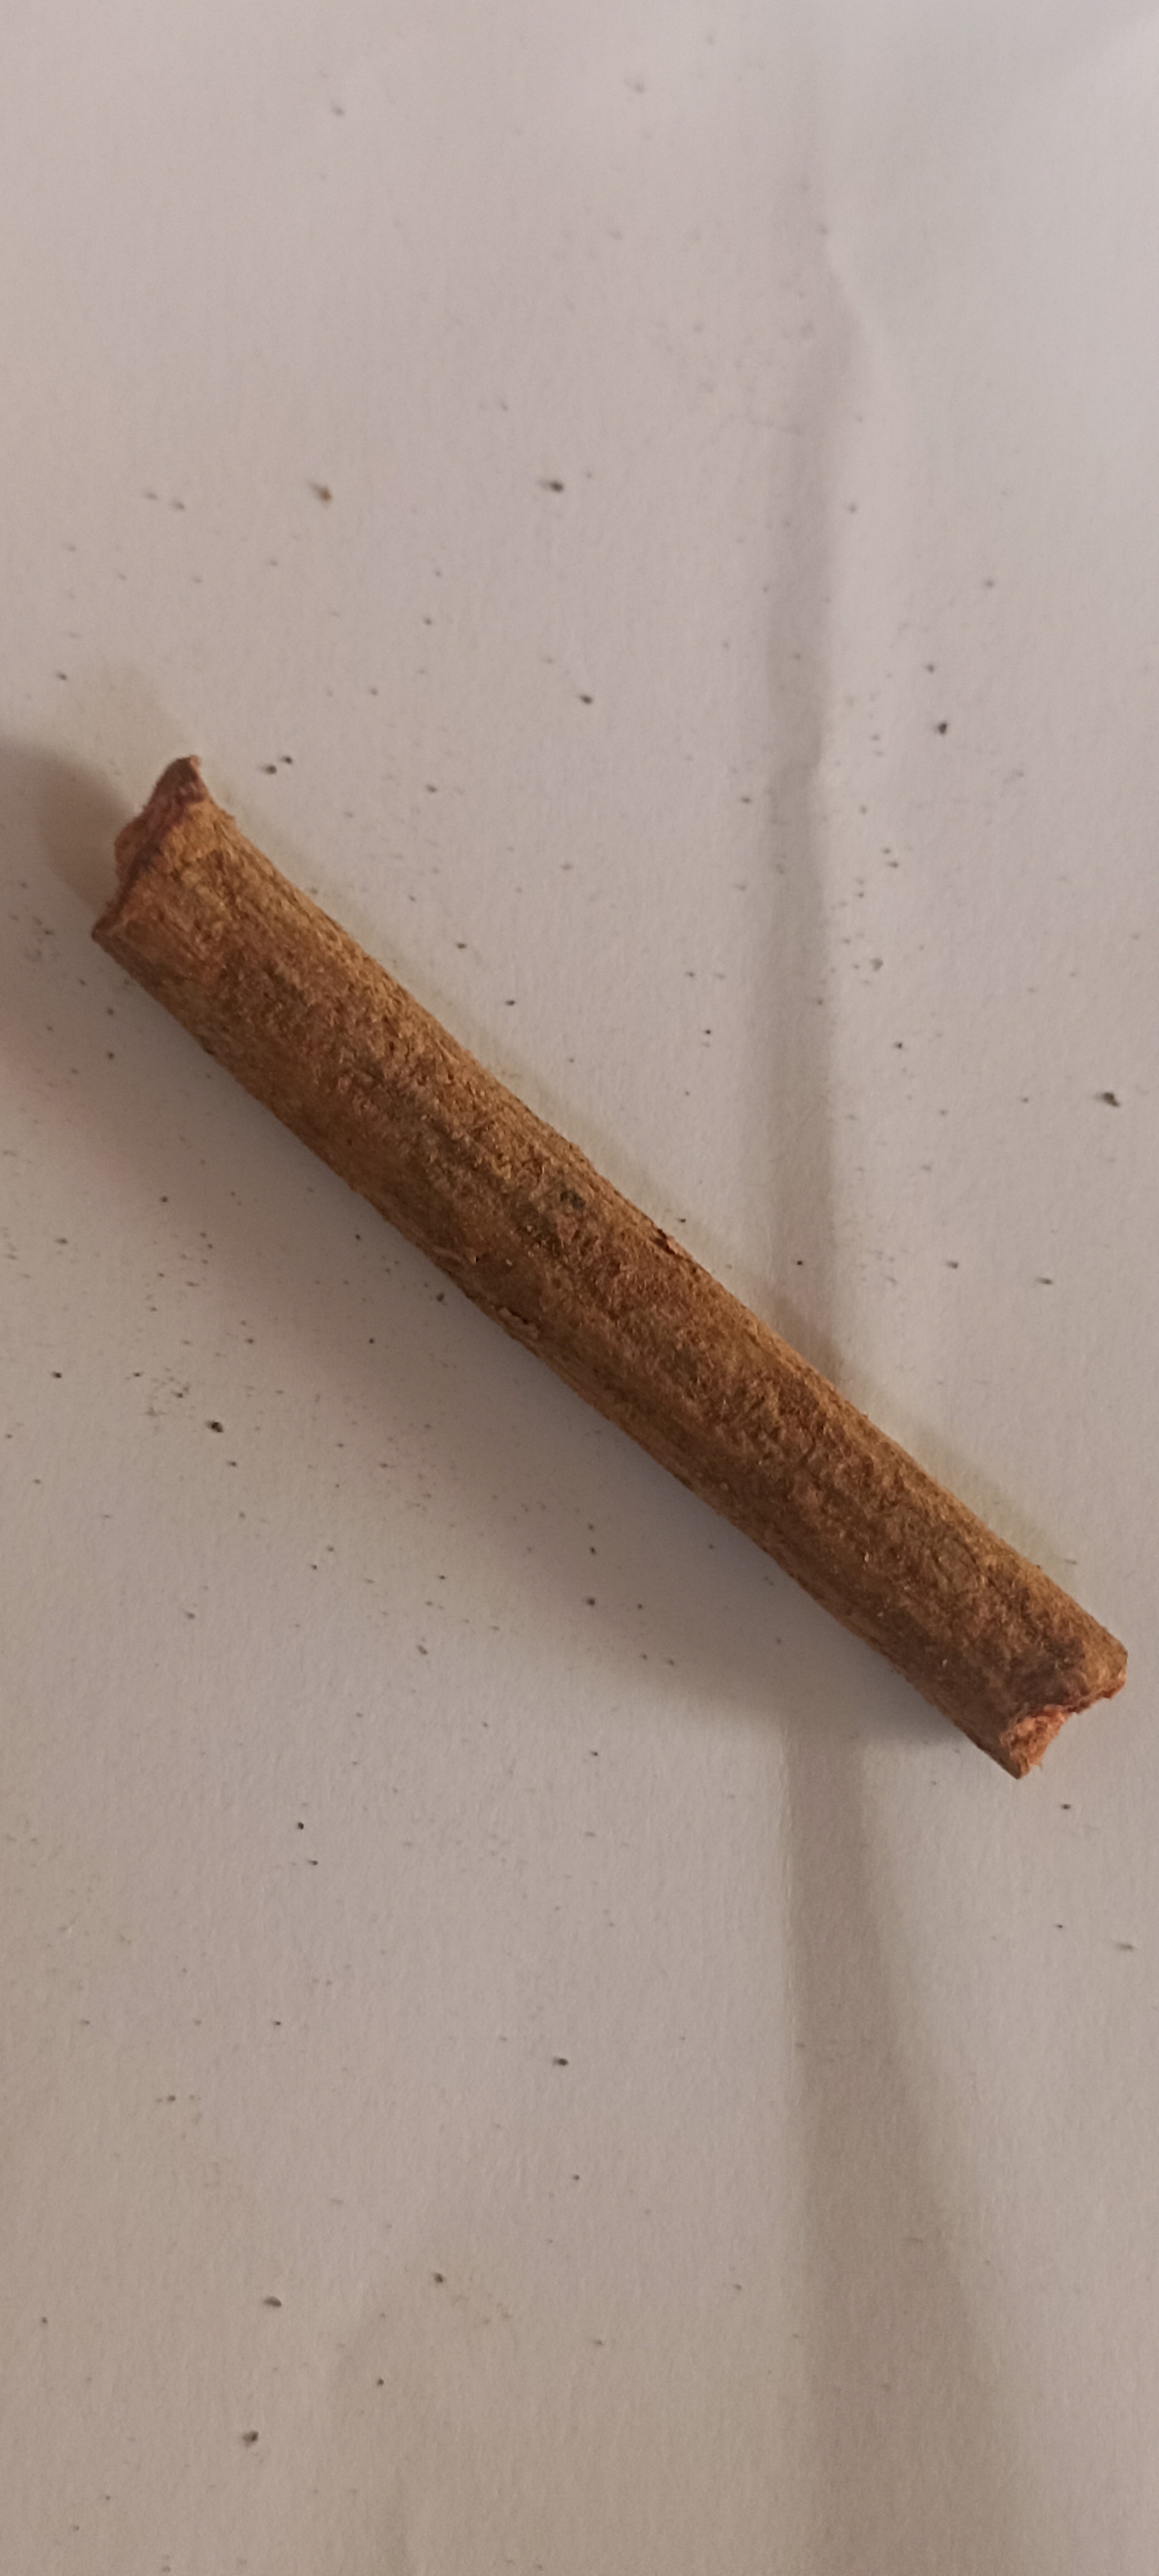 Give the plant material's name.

manjistha
